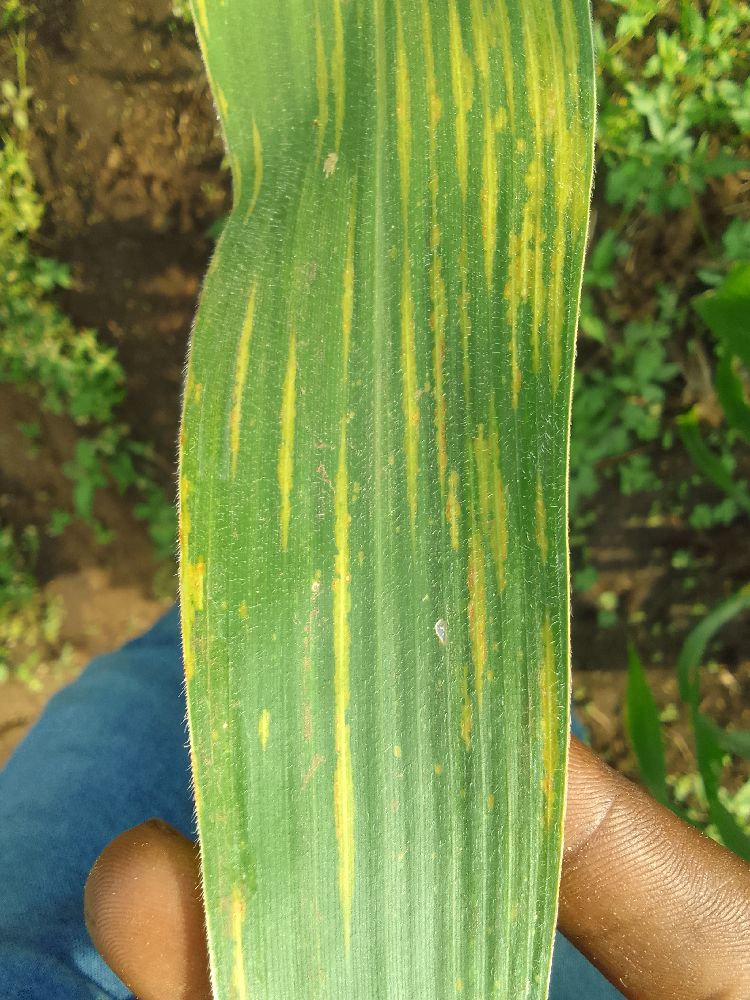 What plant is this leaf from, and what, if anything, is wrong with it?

maize, maize lethal necrosis
